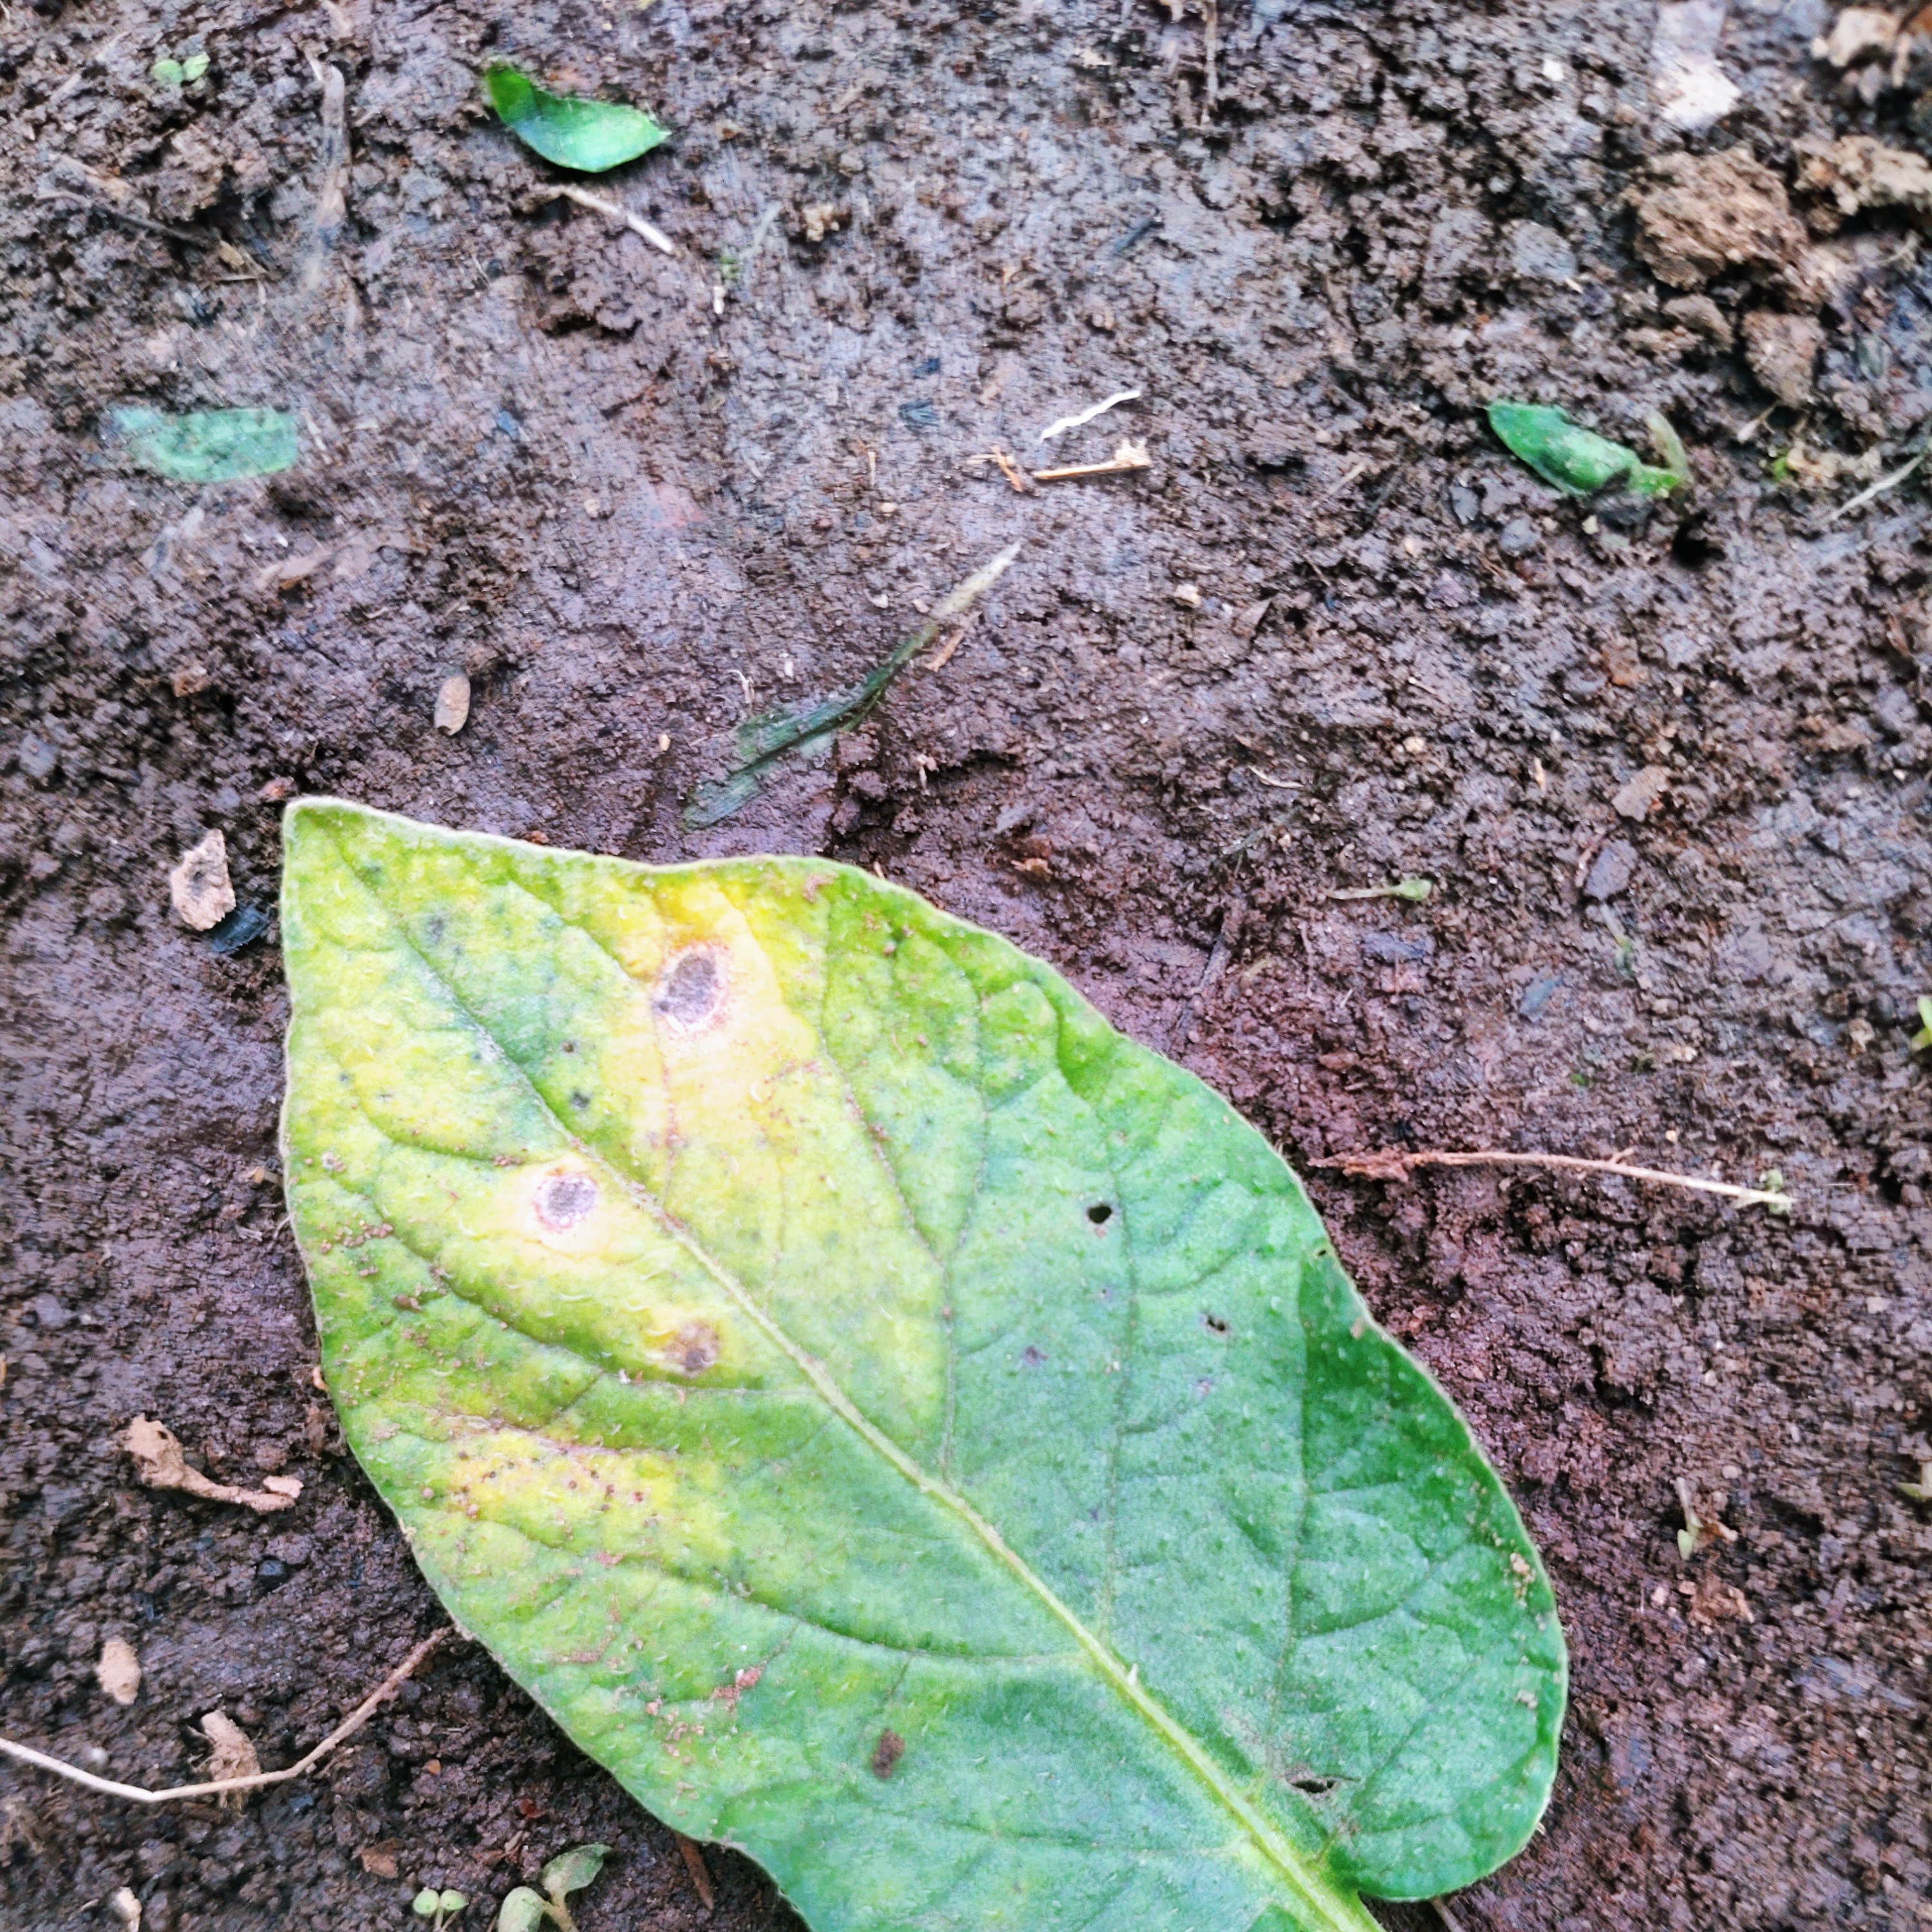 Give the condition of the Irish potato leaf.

late blight
